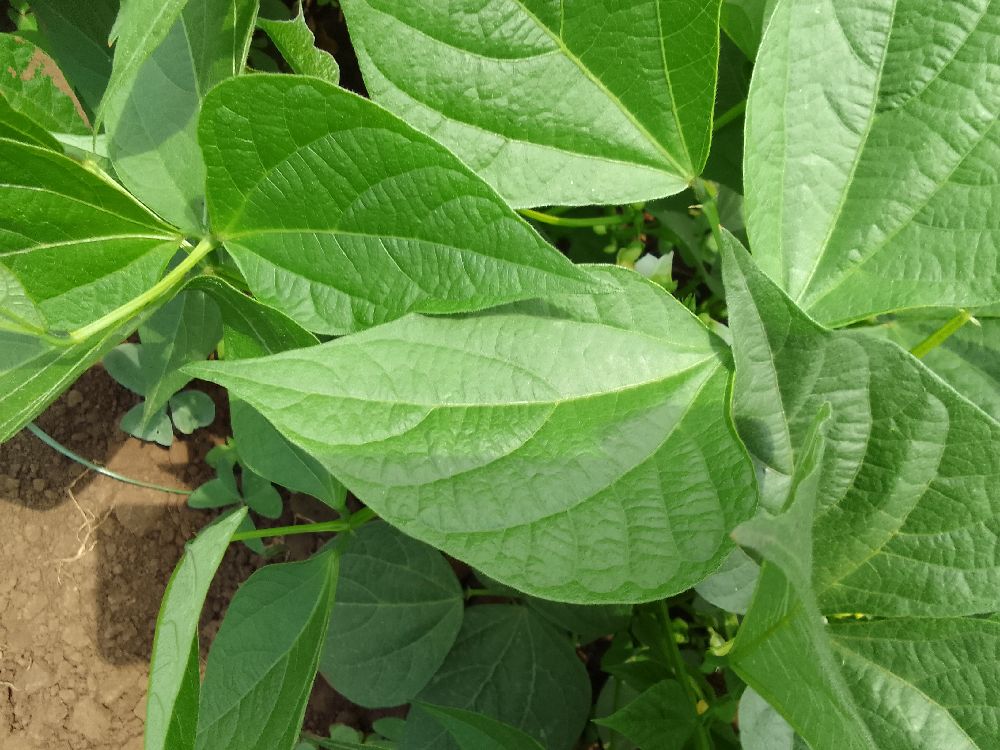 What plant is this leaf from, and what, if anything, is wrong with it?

common bean, healthy
